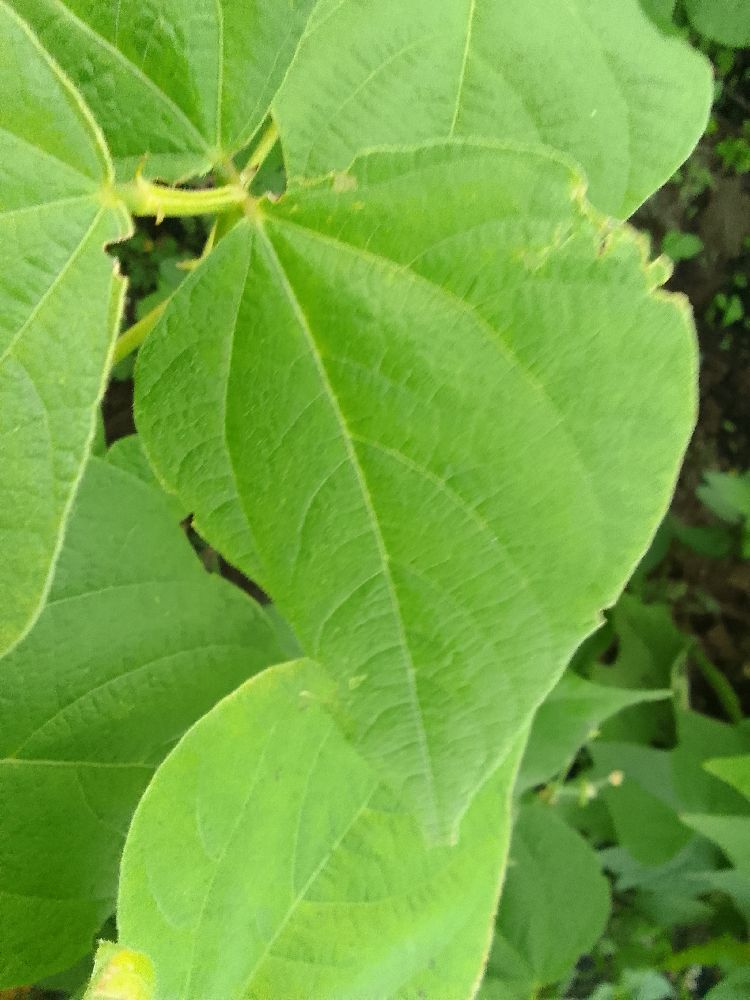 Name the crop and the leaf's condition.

common bean, healthy
